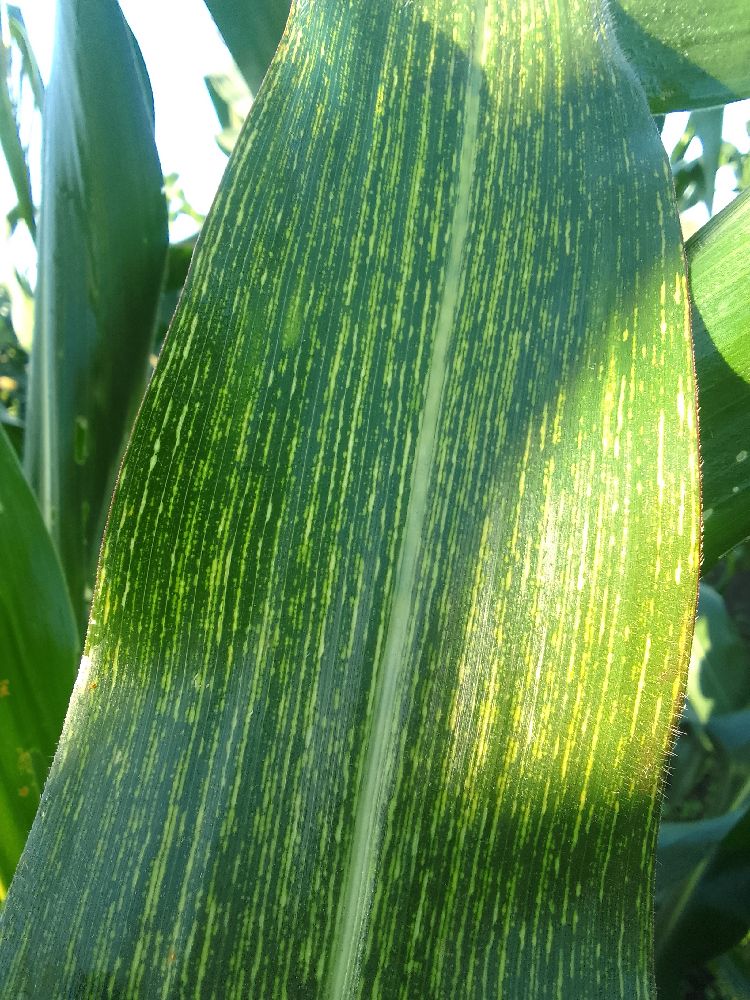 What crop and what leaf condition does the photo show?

maize, maize streak virus
